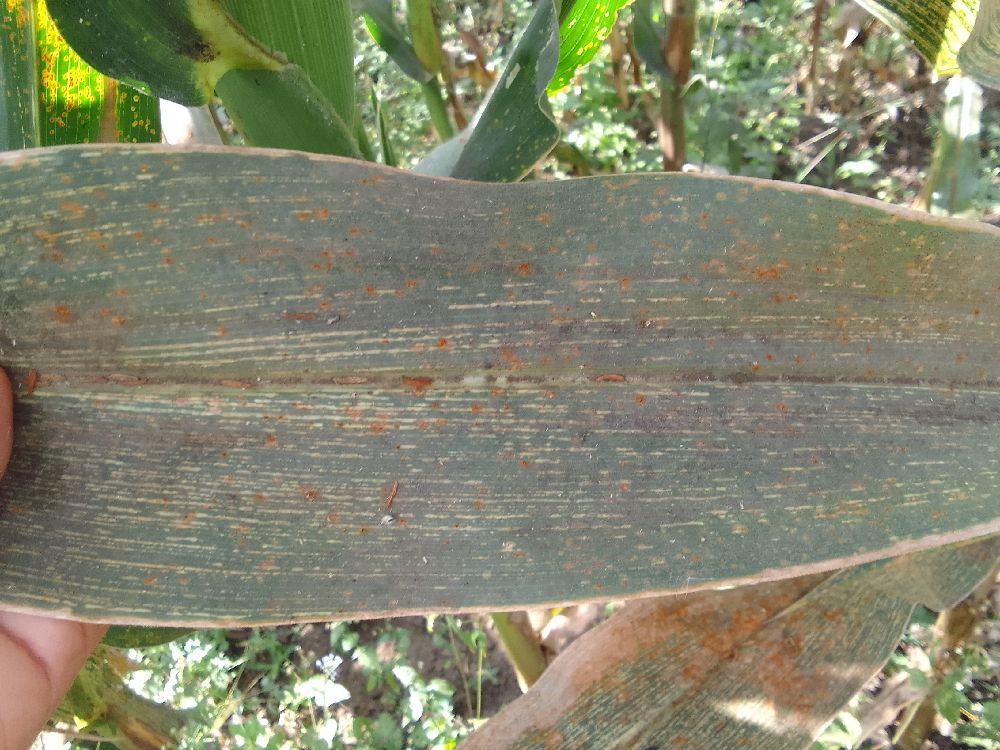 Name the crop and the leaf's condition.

maize, maize streak virus
